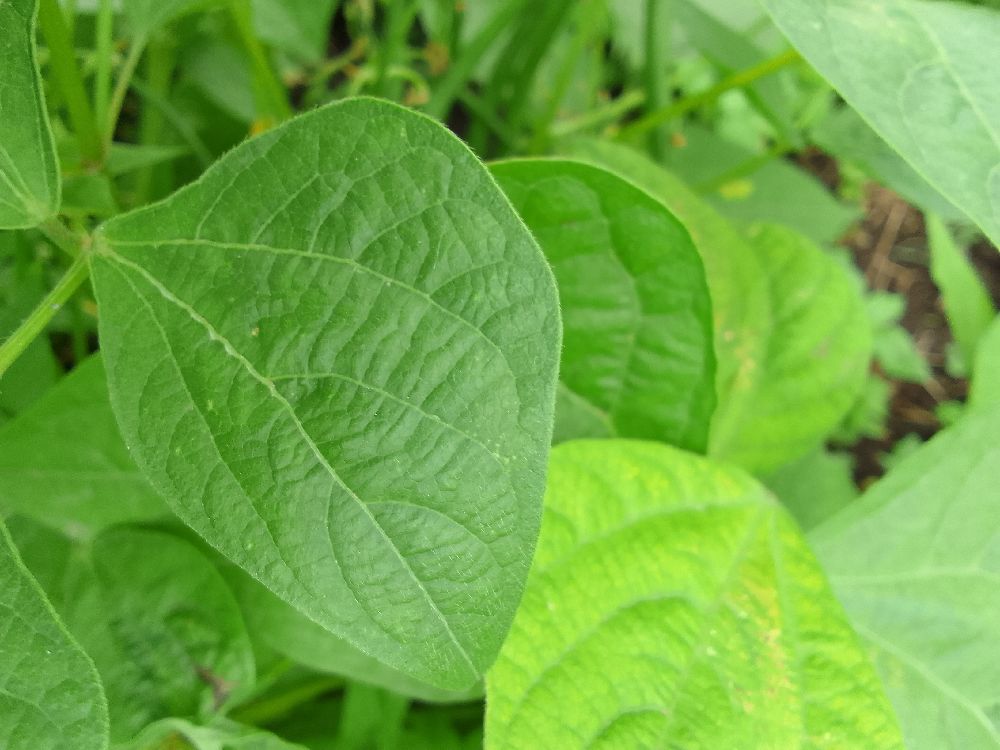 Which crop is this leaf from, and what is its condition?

common bean, healthy
